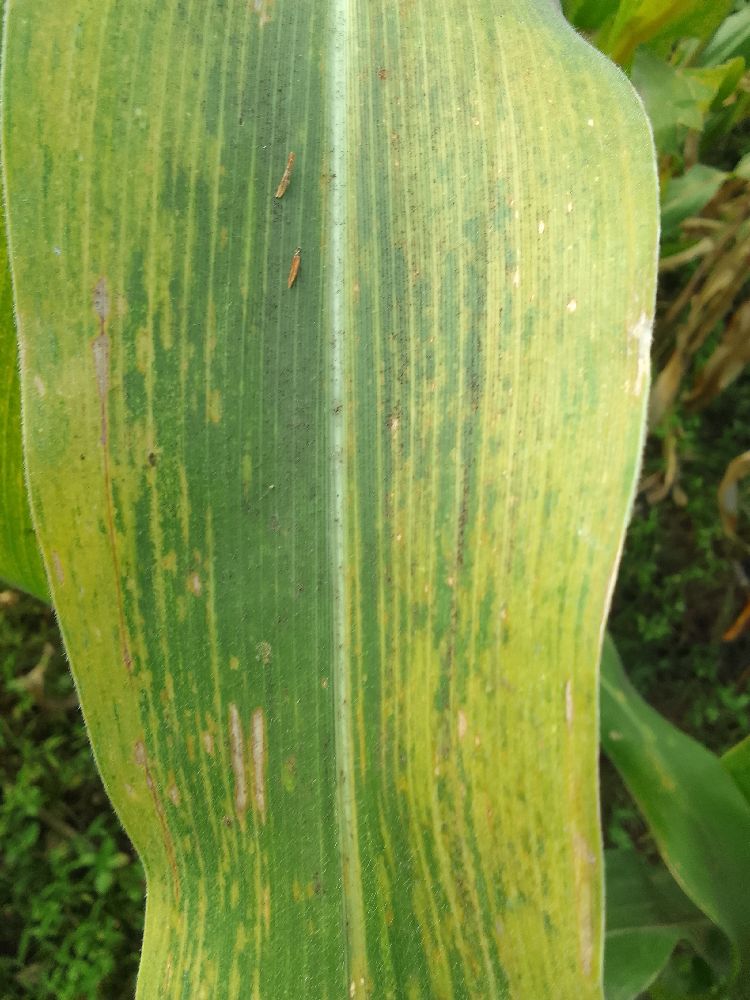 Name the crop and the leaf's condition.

maize, maize lethal necrosis
